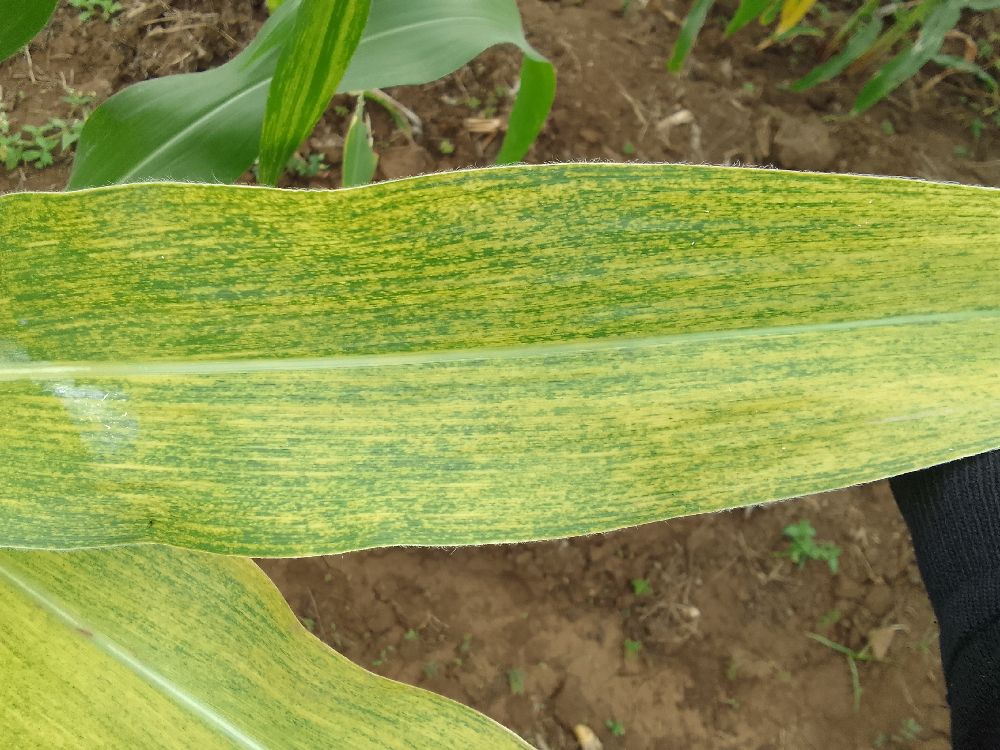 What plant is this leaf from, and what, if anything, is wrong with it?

maize, maize lethal necrosis
